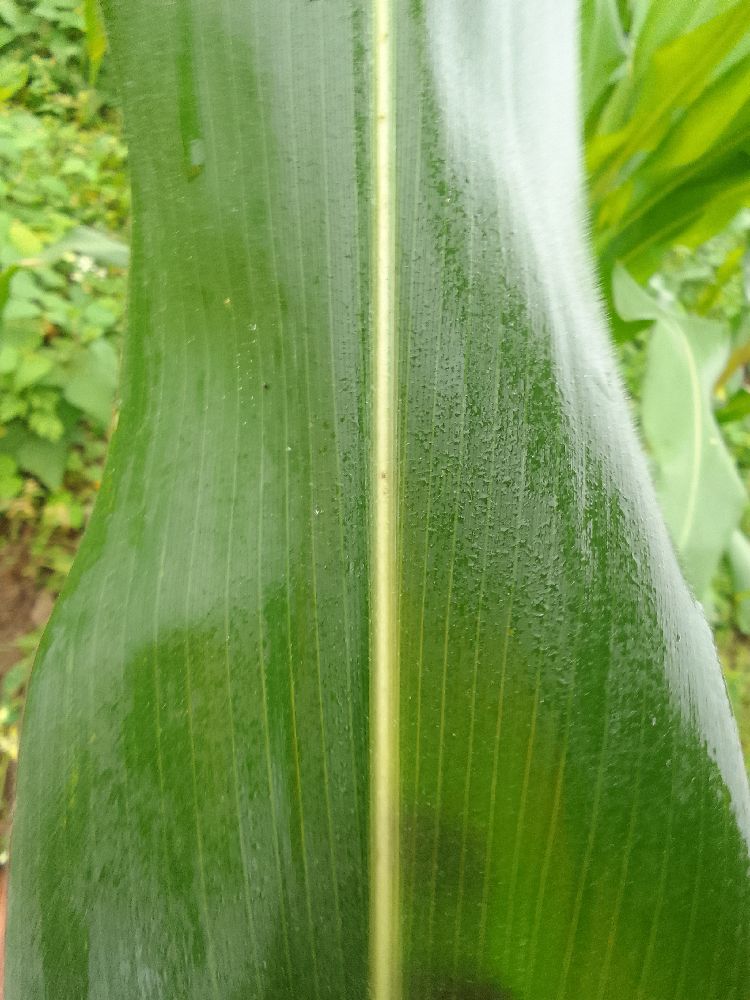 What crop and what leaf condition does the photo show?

maize, healthy
